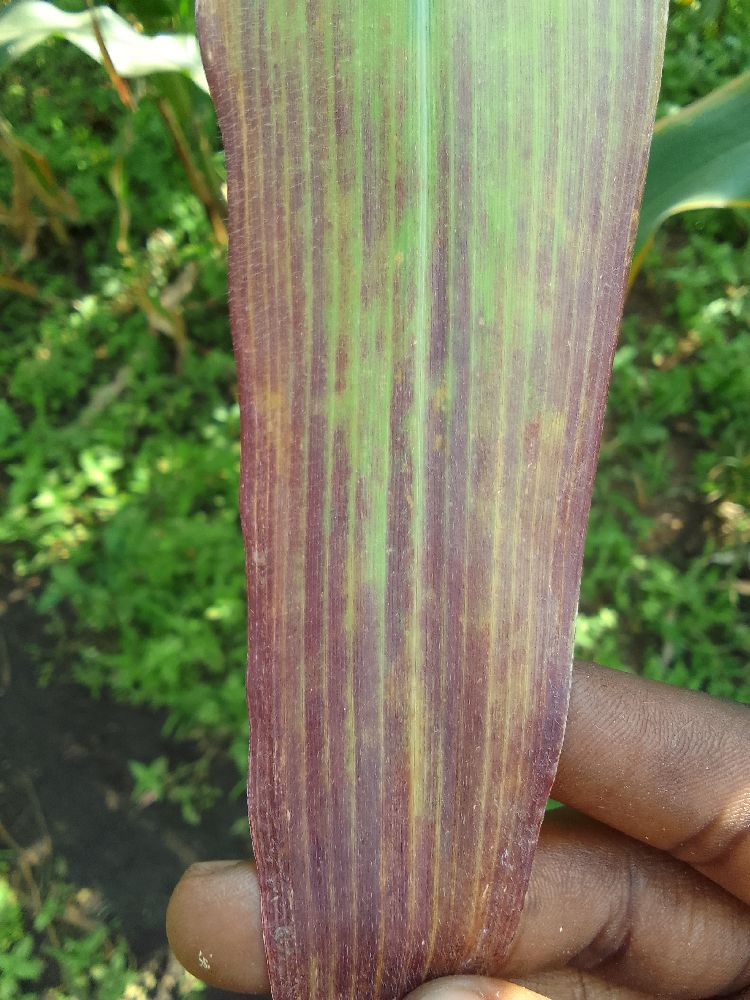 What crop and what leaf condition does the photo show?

maize, maize lethal necrosis
